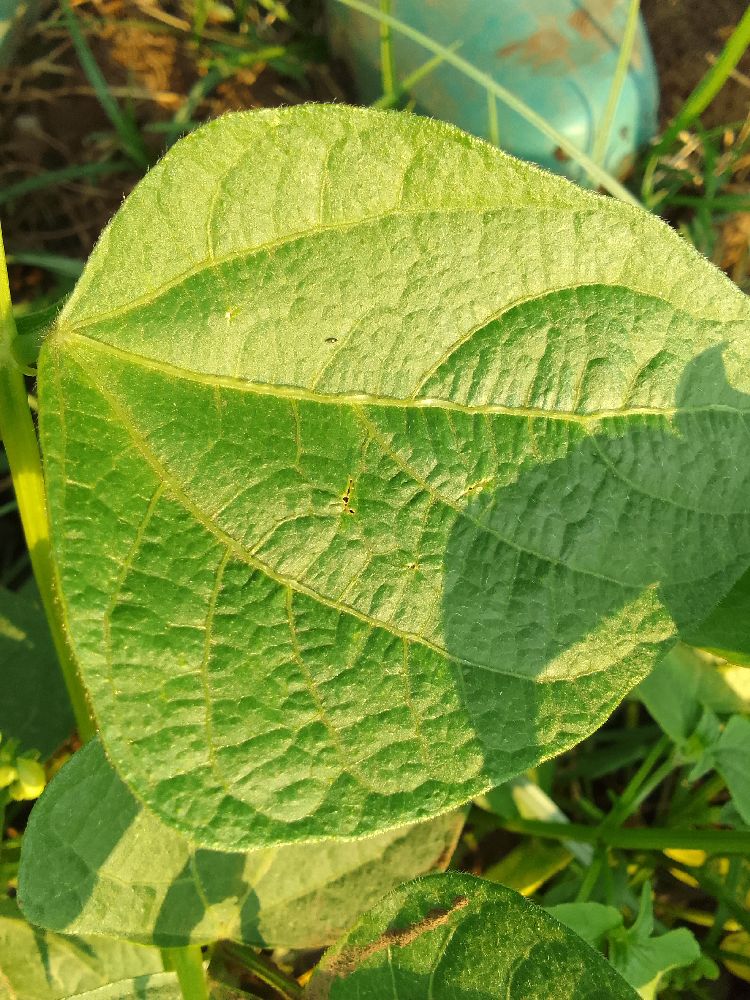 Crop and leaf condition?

common bean, healthy
